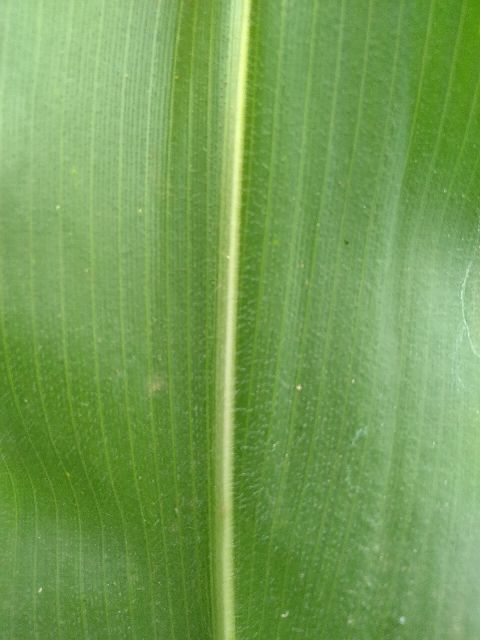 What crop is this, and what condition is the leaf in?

maize, healthy
